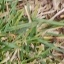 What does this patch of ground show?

grass
